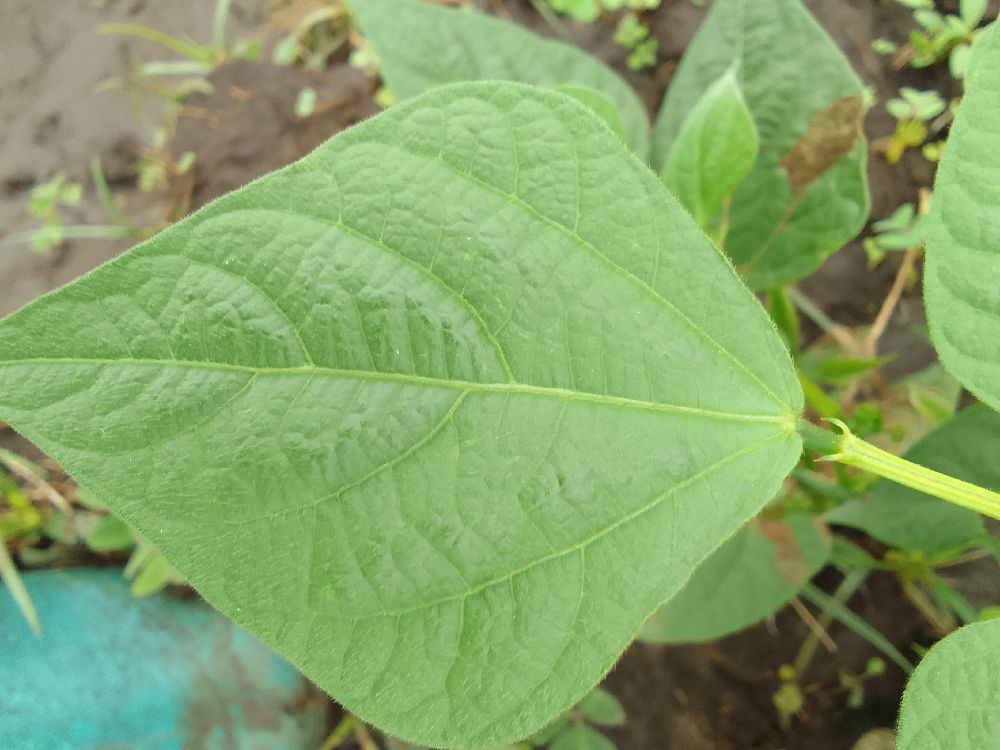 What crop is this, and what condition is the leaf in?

common bean, healthy
